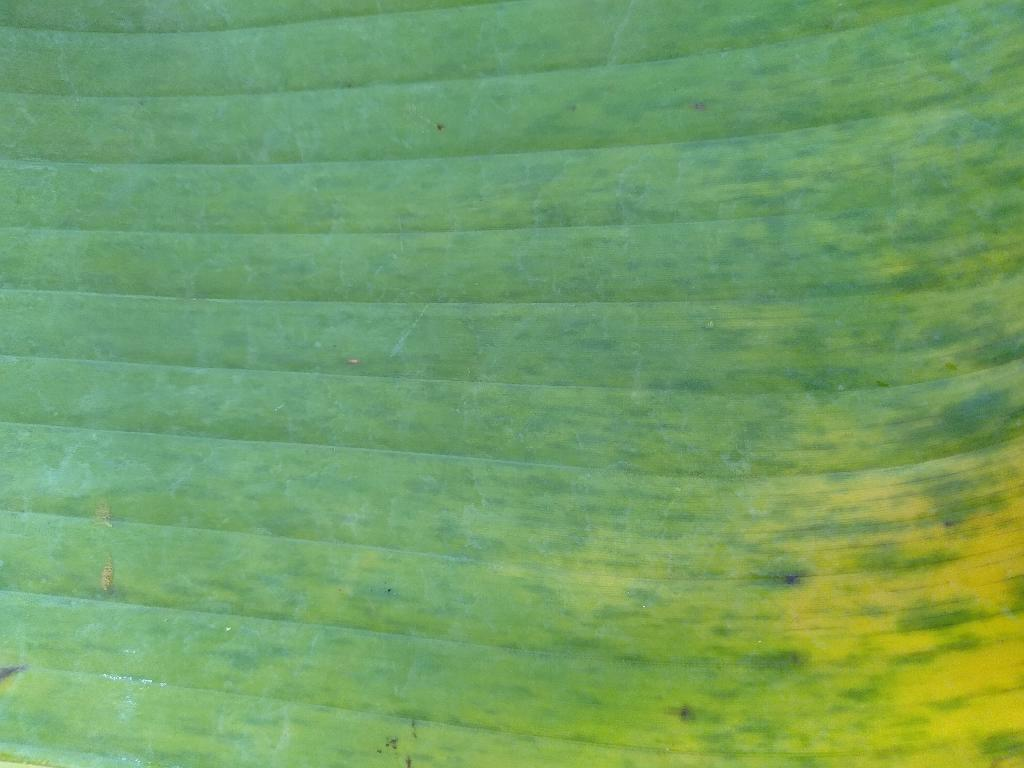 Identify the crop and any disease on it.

banana, fusarium wilt race 1
